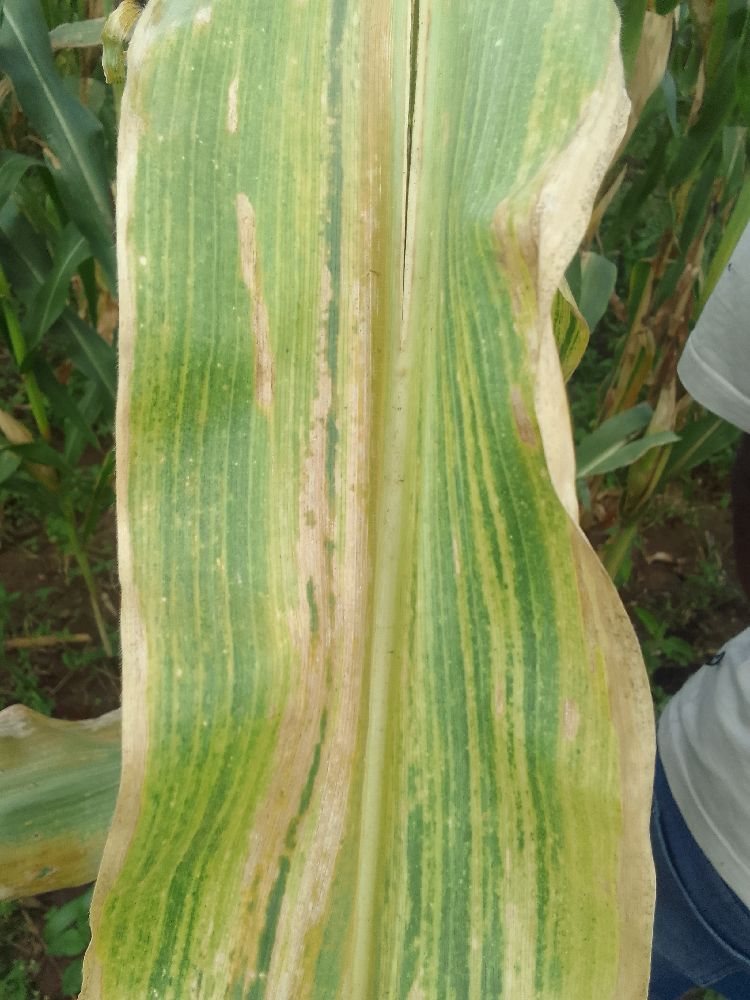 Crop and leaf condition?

maize, maize lethal necrosis
